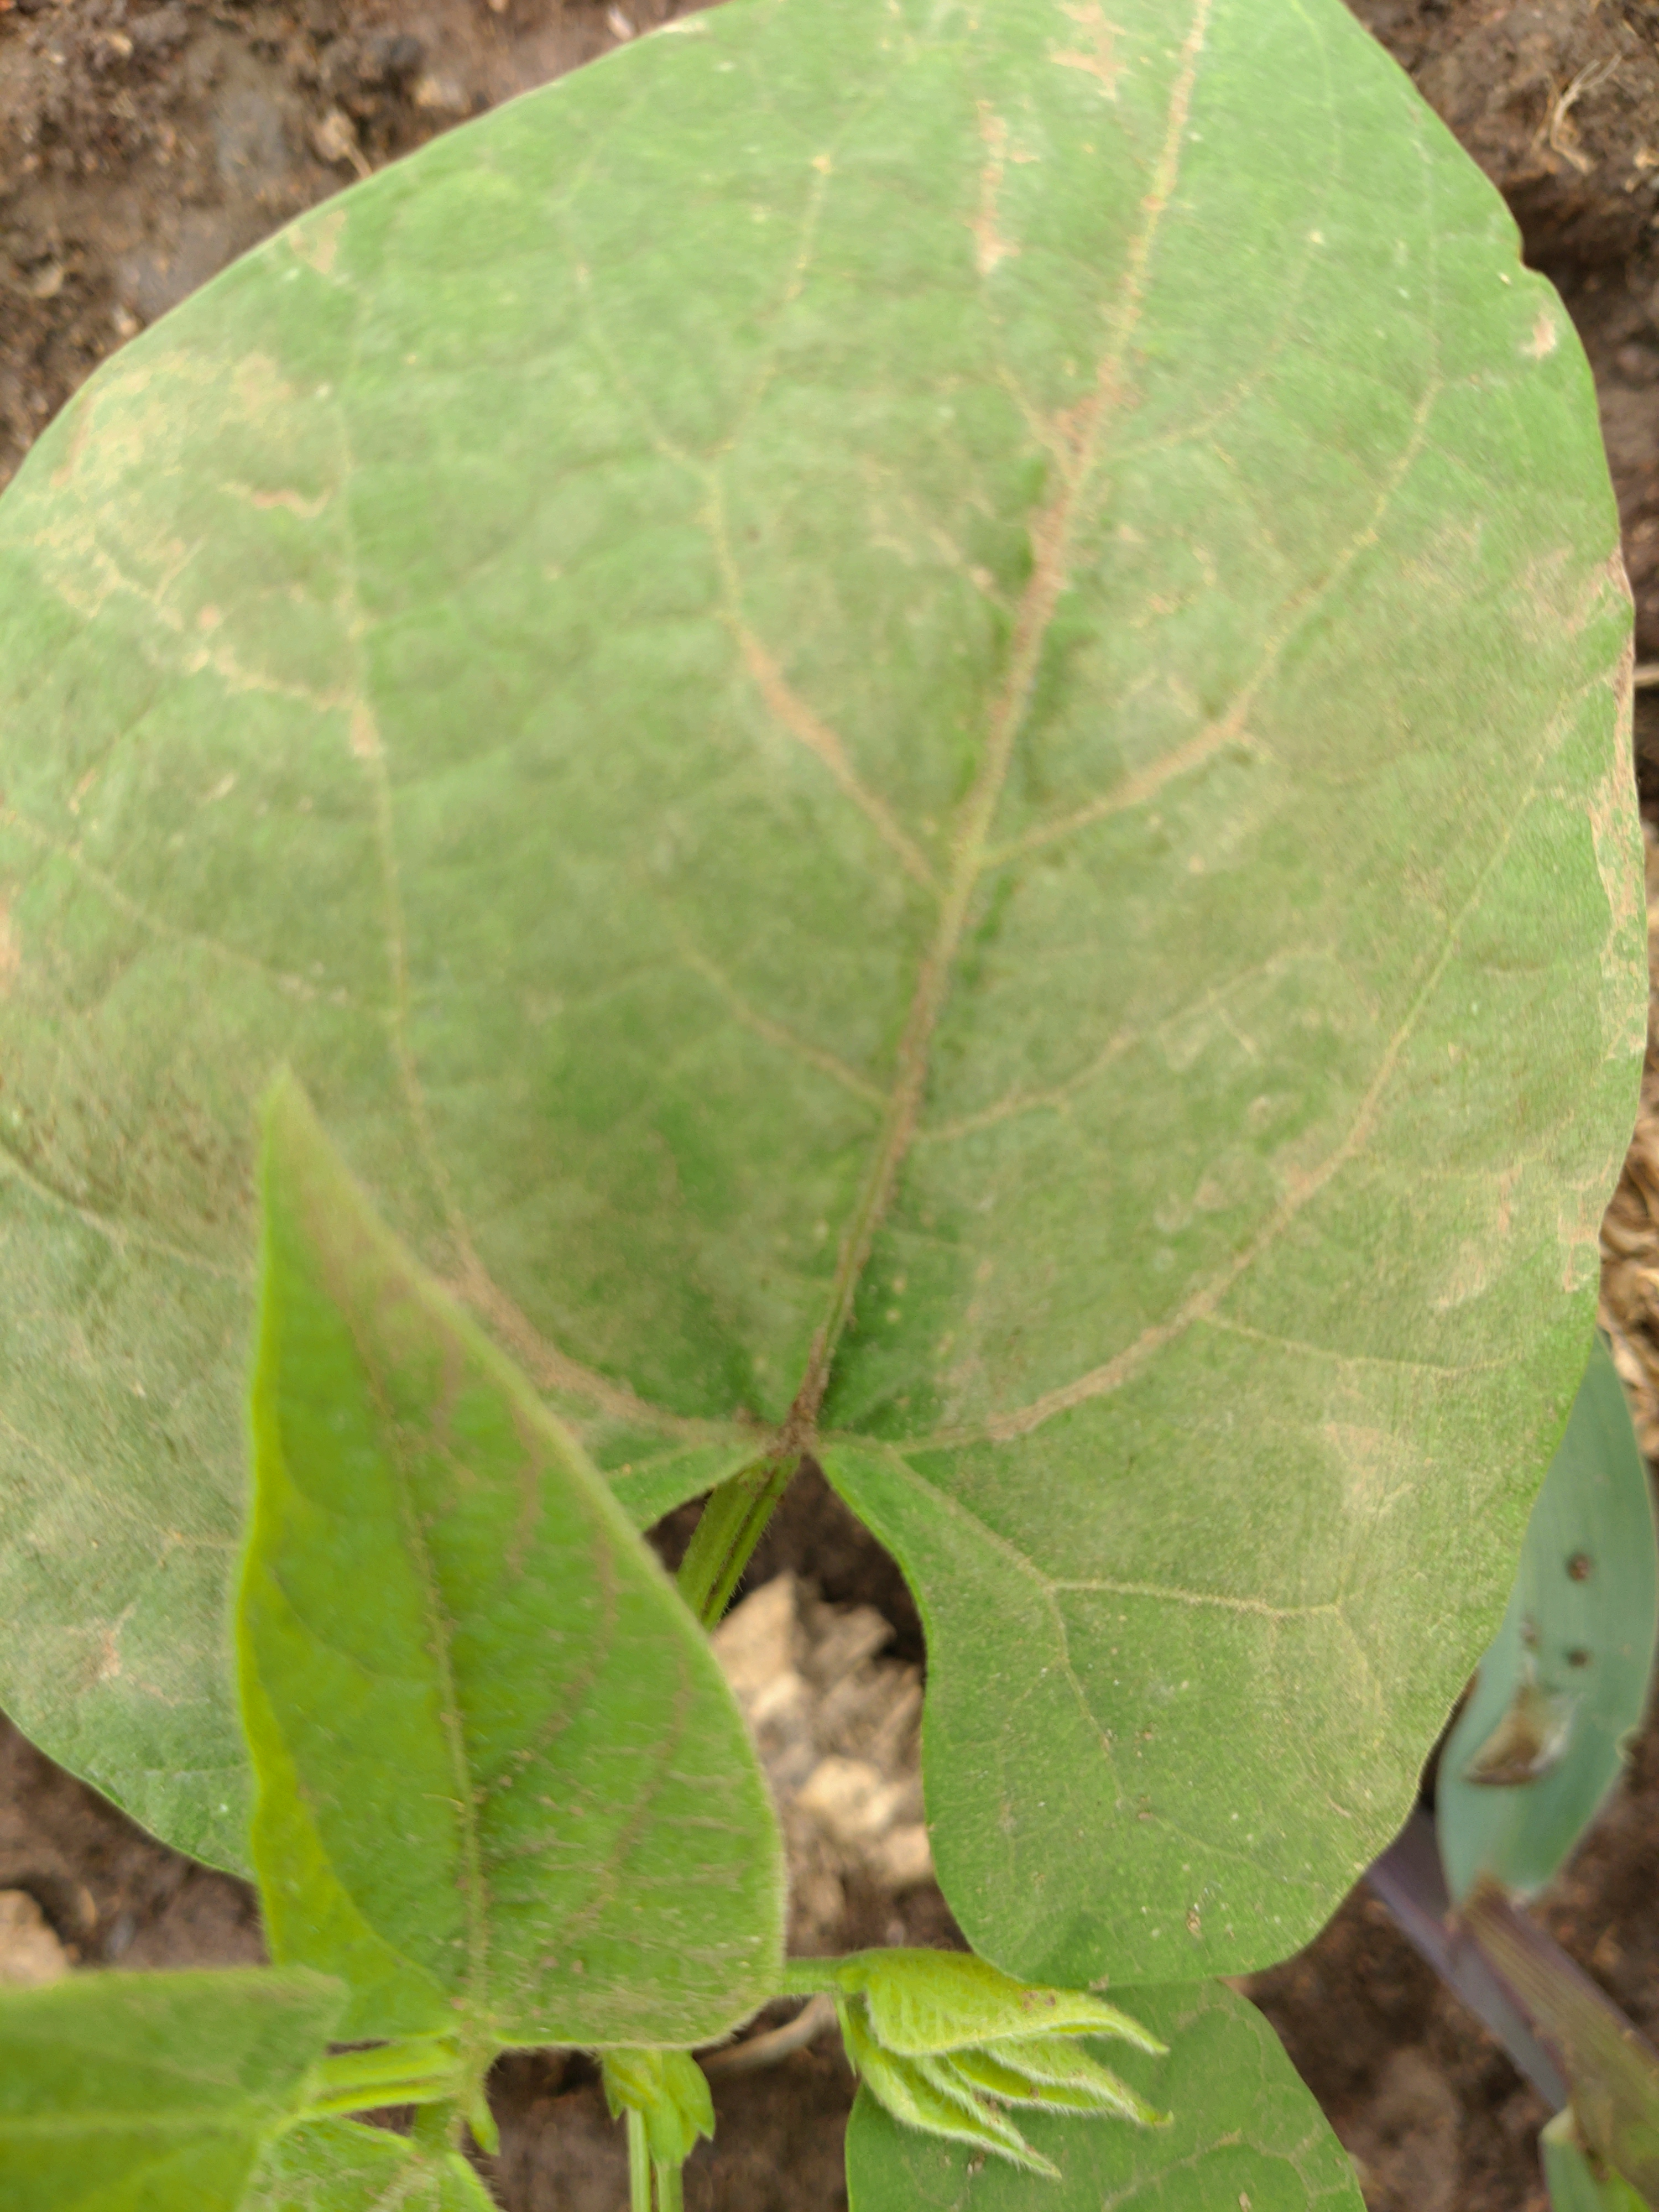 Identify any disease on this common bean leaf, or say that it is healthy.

healthy
